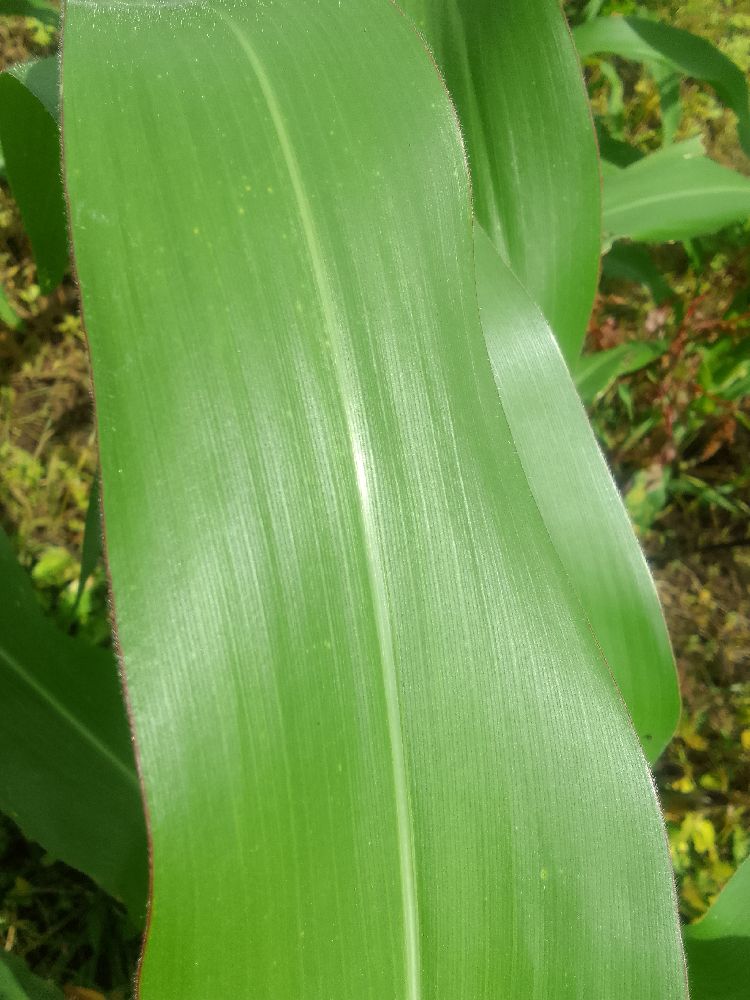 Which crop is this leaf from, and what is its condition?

maize, healthy
